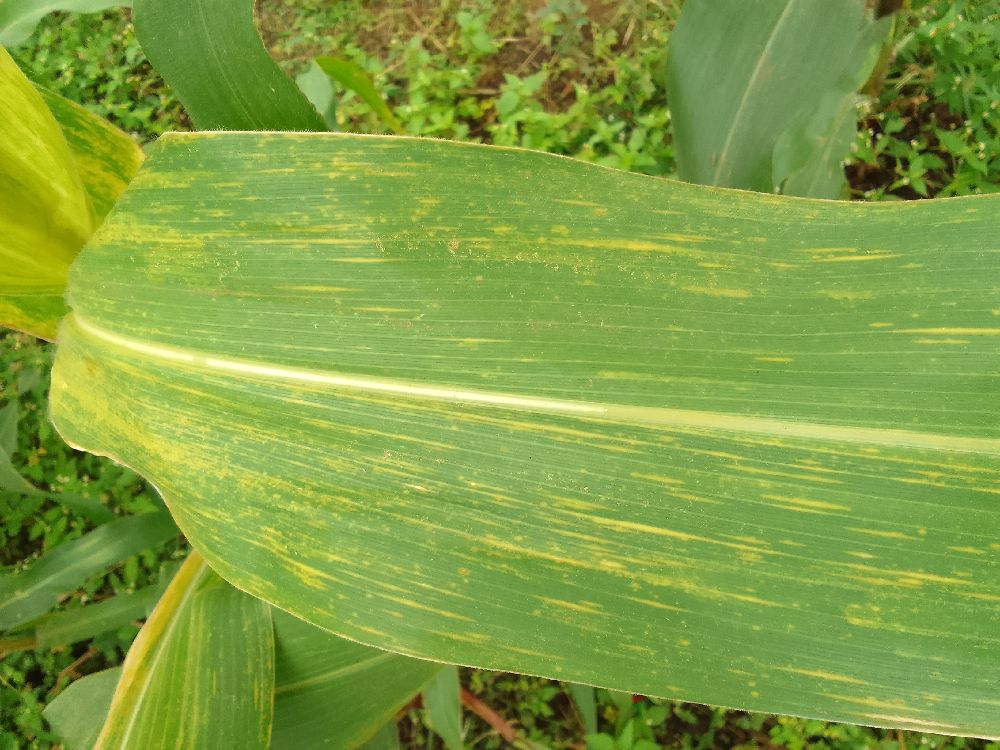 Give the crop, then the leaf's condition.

maize, maize lethal necrosis
